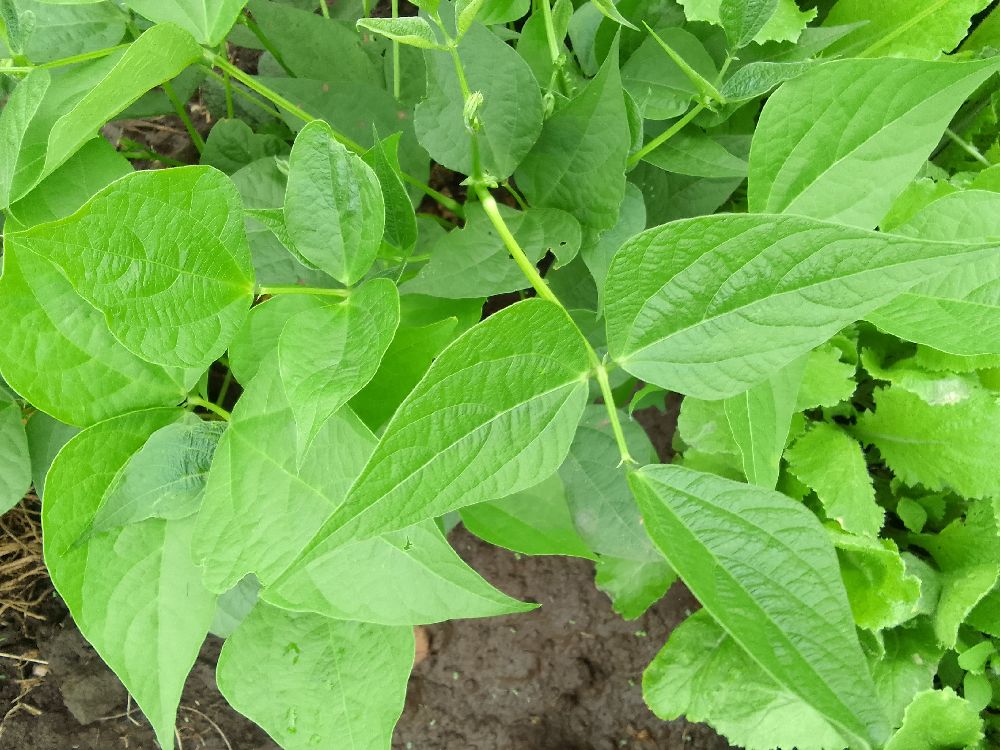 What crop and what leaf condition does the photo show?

common bean, healthy
